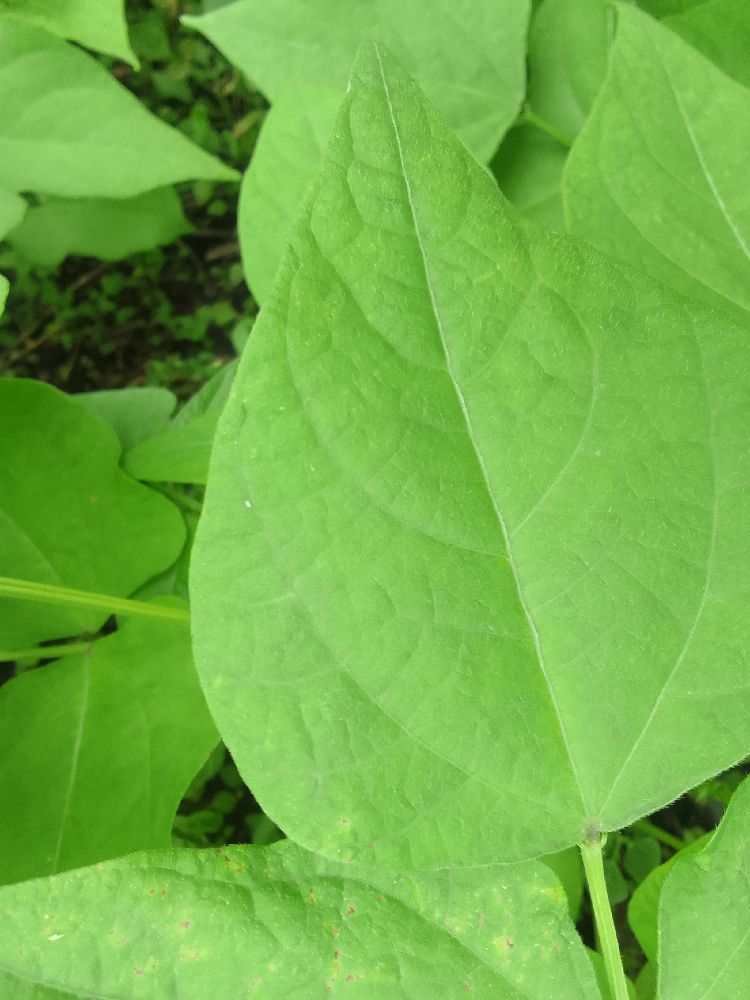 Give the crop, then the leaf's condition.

common bean, healthy
